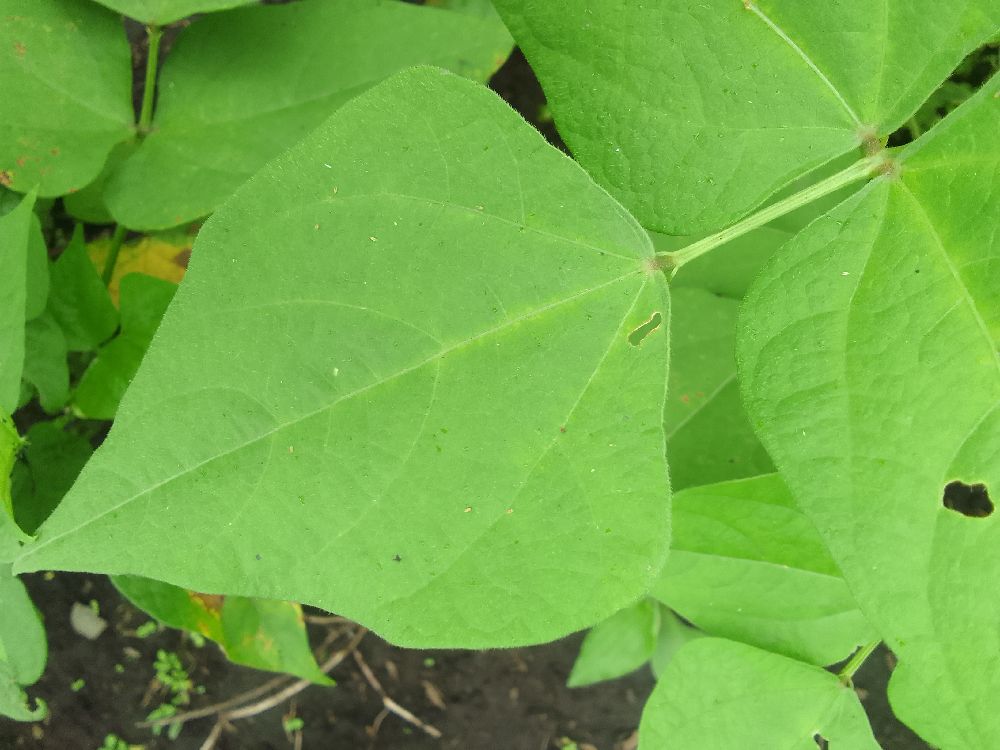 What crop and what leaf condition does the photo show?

common bean, healthy
